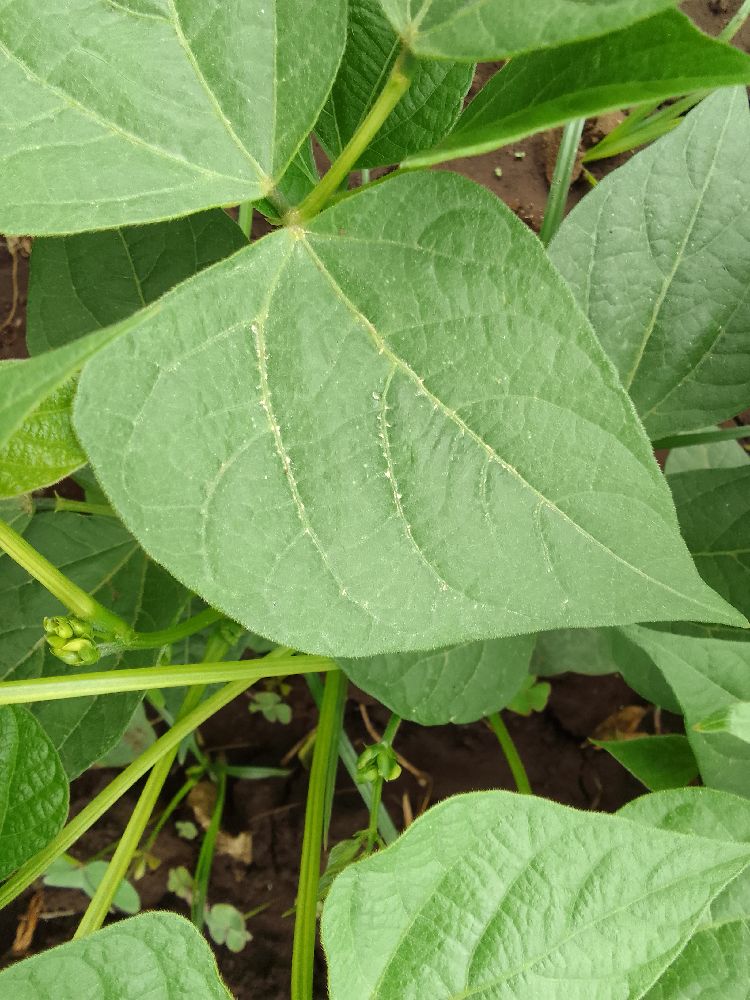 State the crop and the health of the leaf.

common bean, healthy
